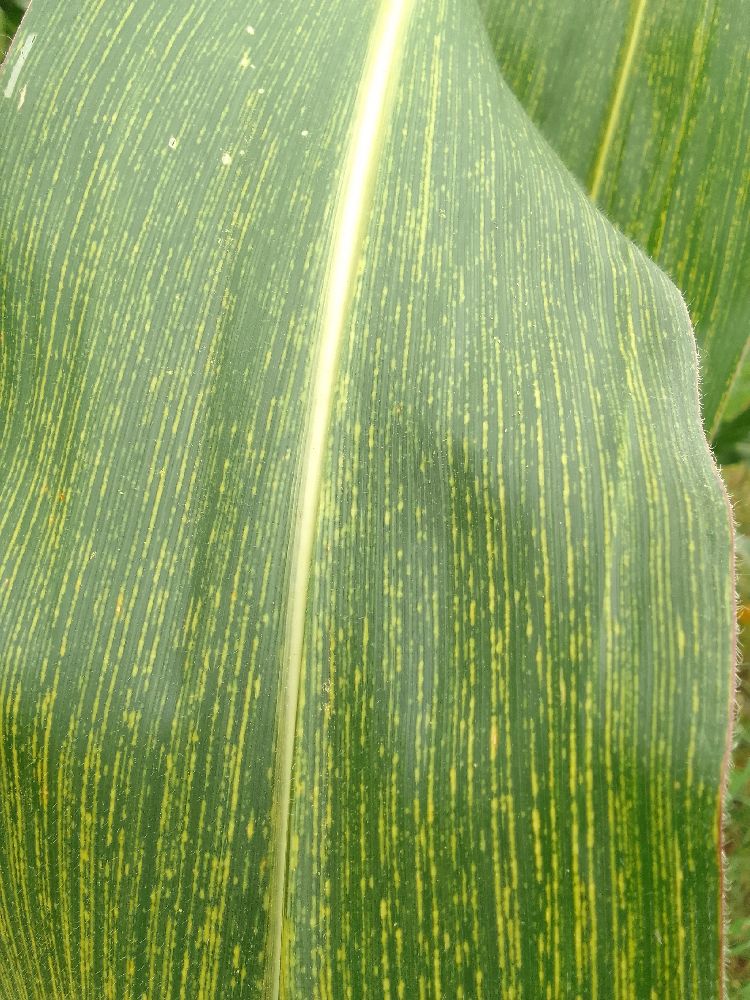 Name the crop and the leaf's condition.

maize, maize streak virus
